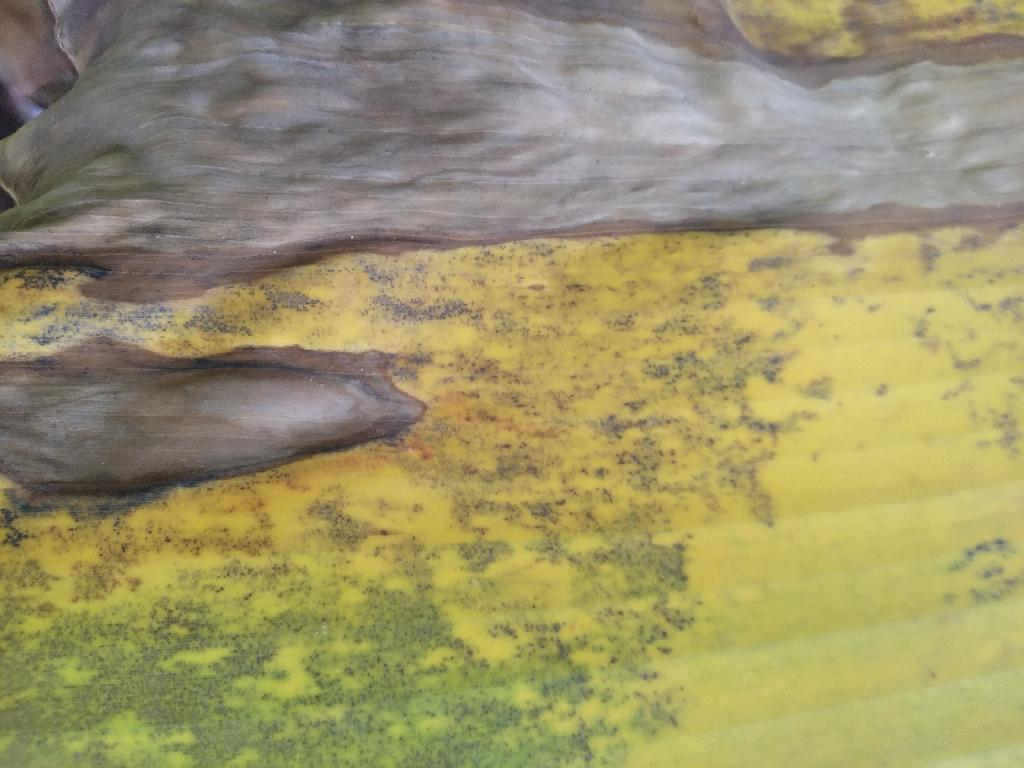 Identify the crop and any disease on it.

banana, black sigatoka
